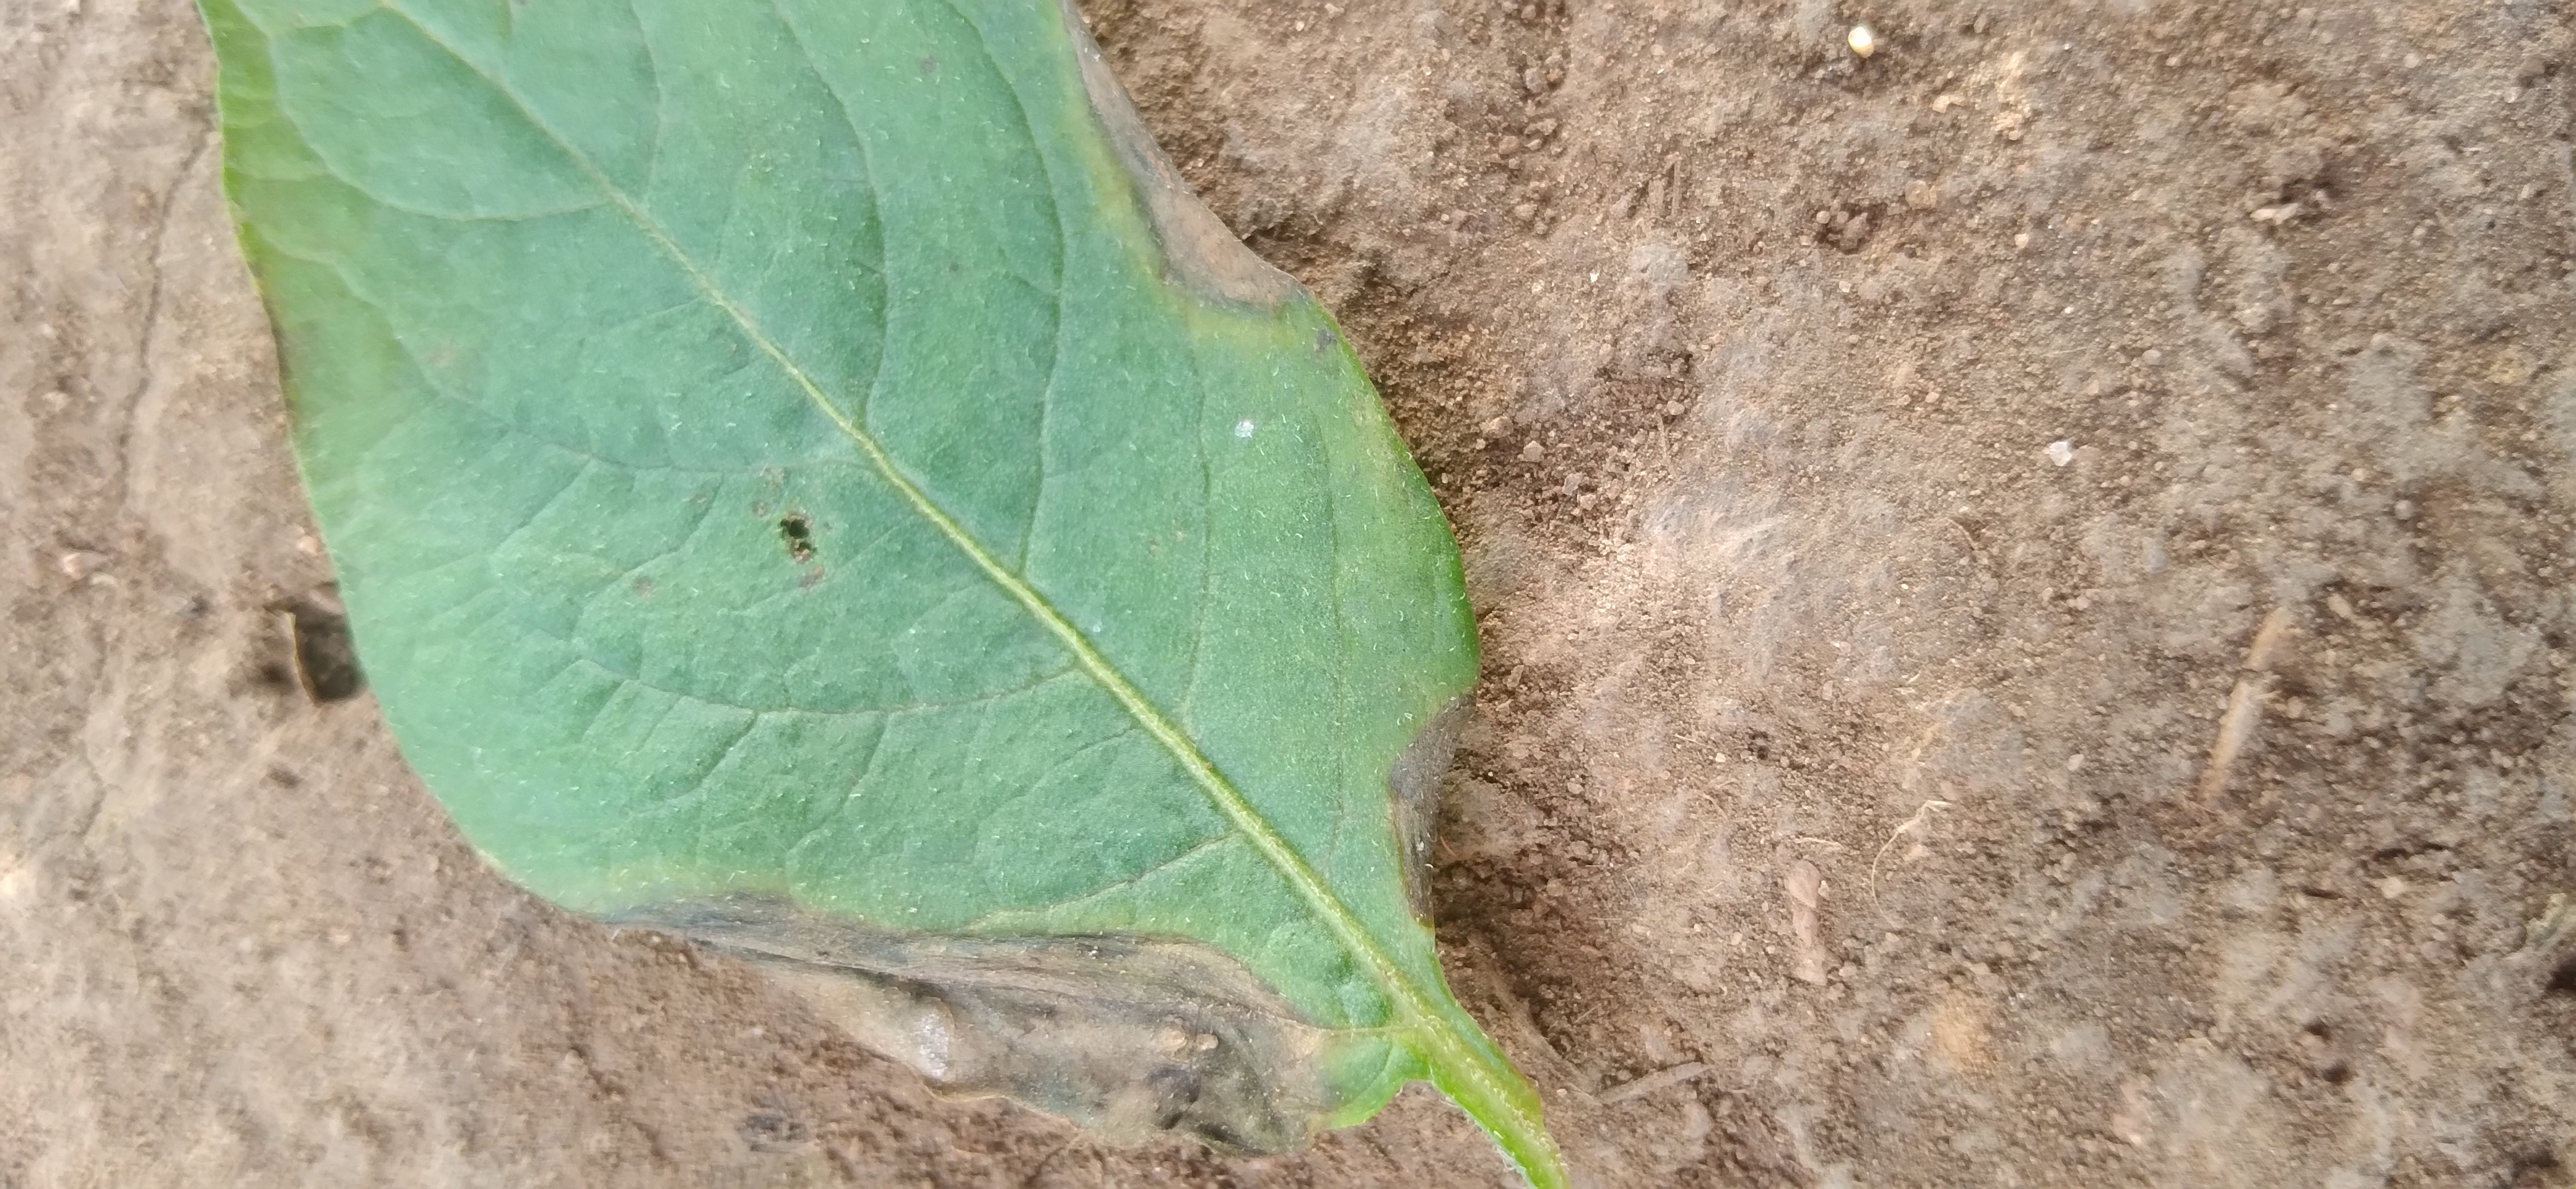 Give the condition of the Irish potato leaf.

early blight
